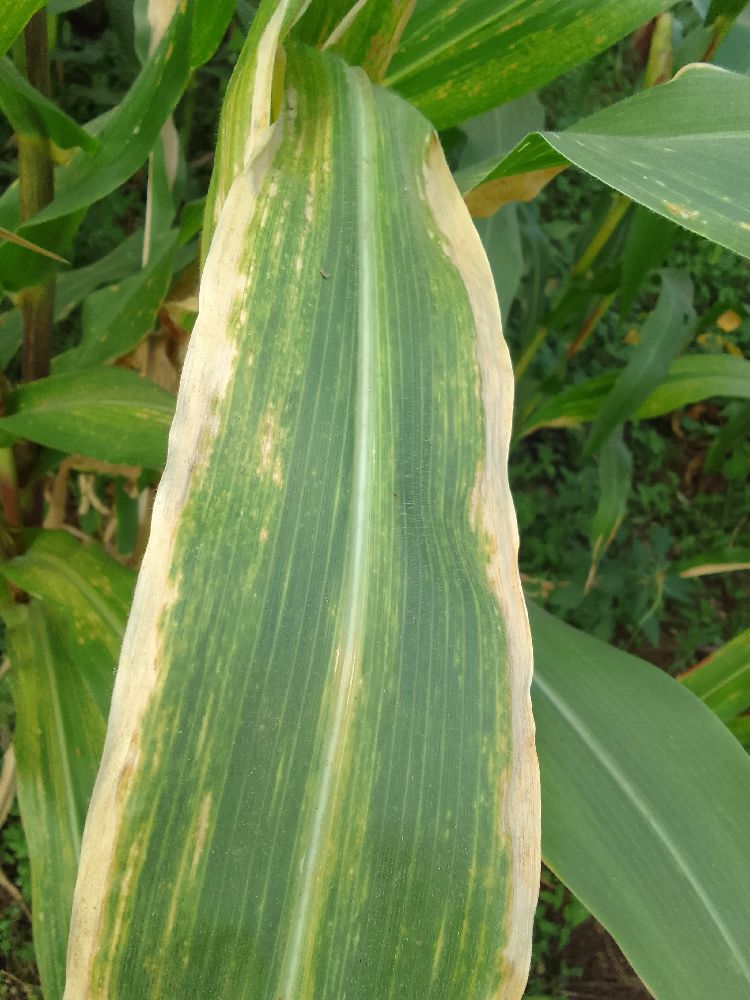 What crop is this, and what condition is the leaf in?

maize, maize lethal necrosis
